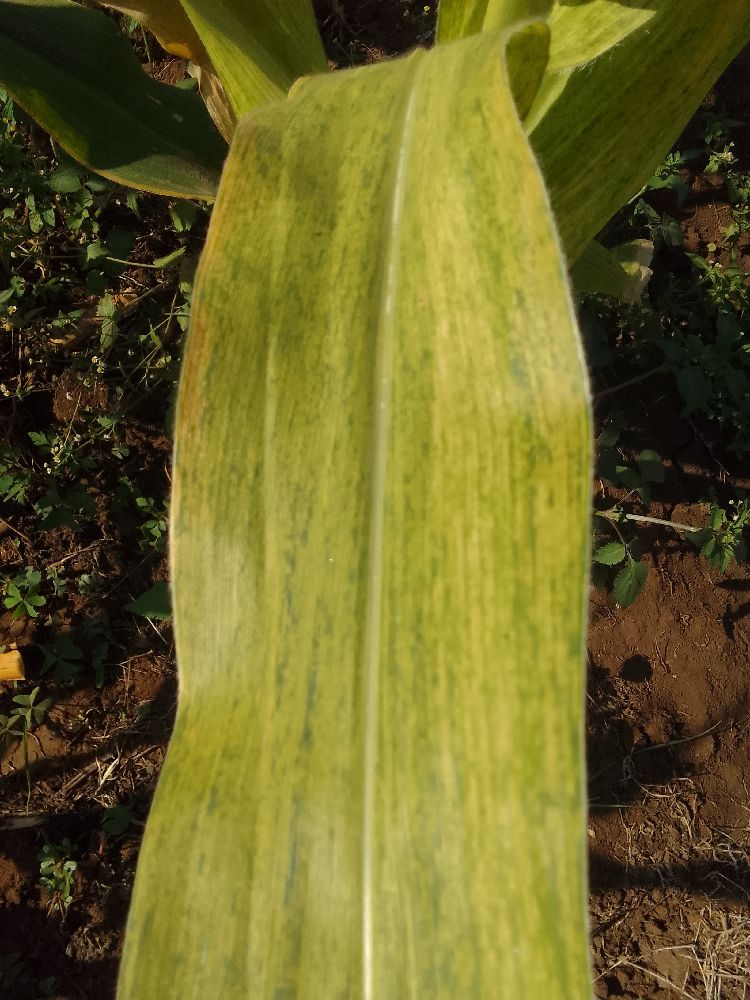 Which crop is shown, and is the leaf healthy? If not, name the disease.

maize, maize lethal necrosis
